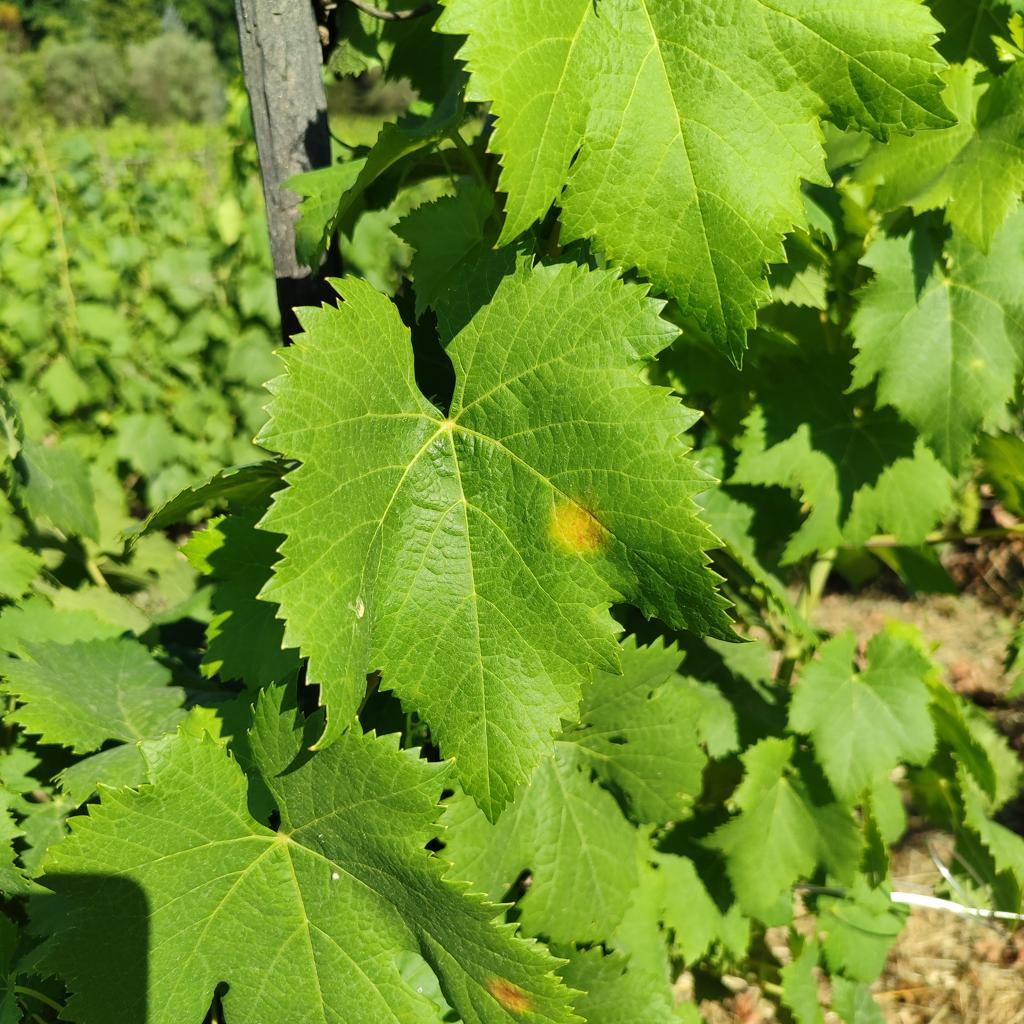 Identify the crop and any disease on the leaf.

grapevine, downy mildew
